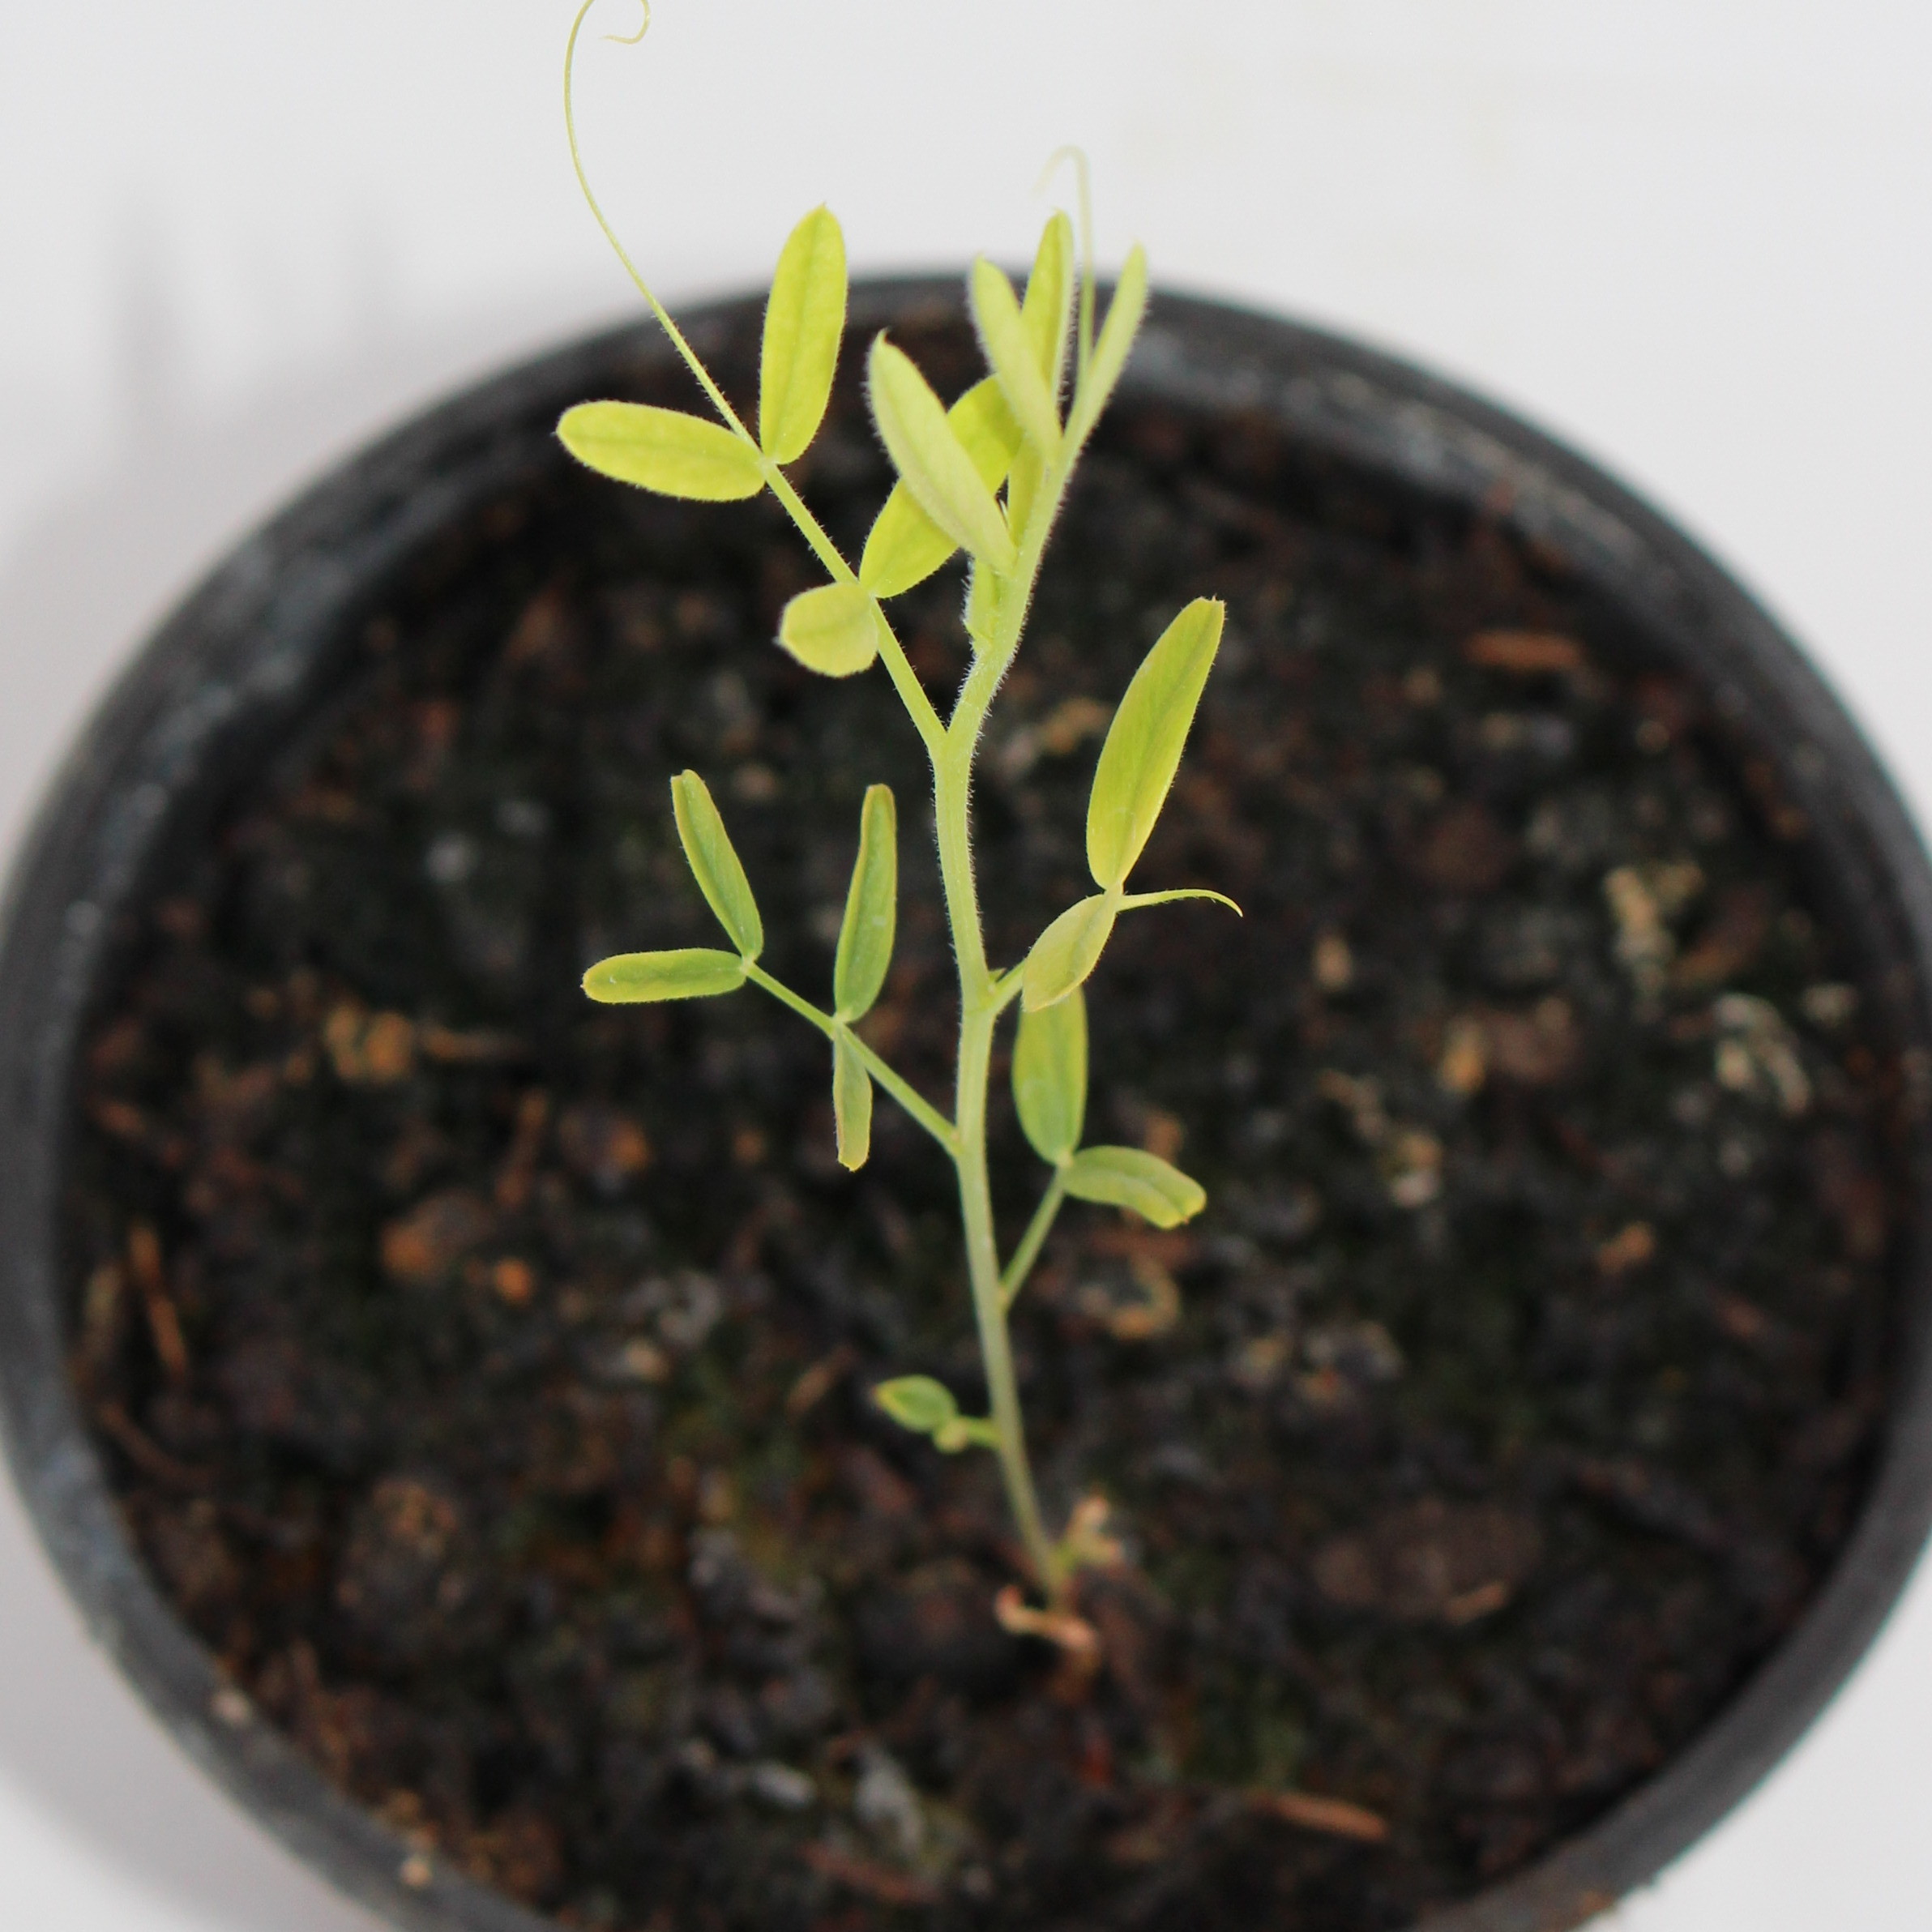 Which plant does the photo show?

Vicia sativa
